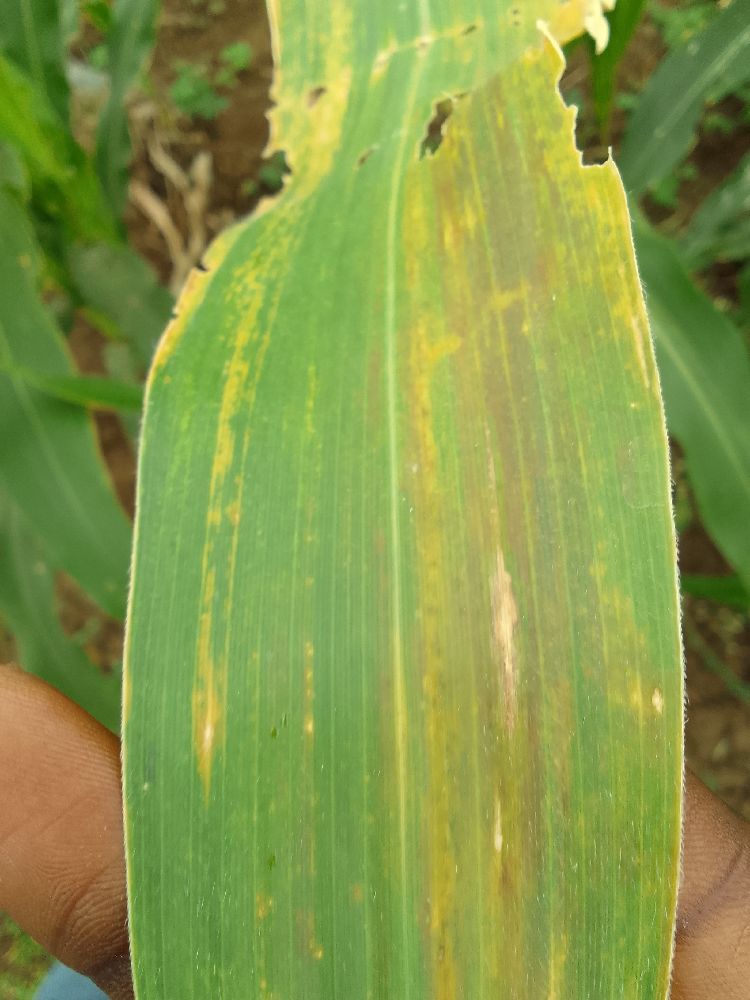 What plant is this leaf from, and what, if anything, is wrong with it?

maize, maize lethal necrosis
